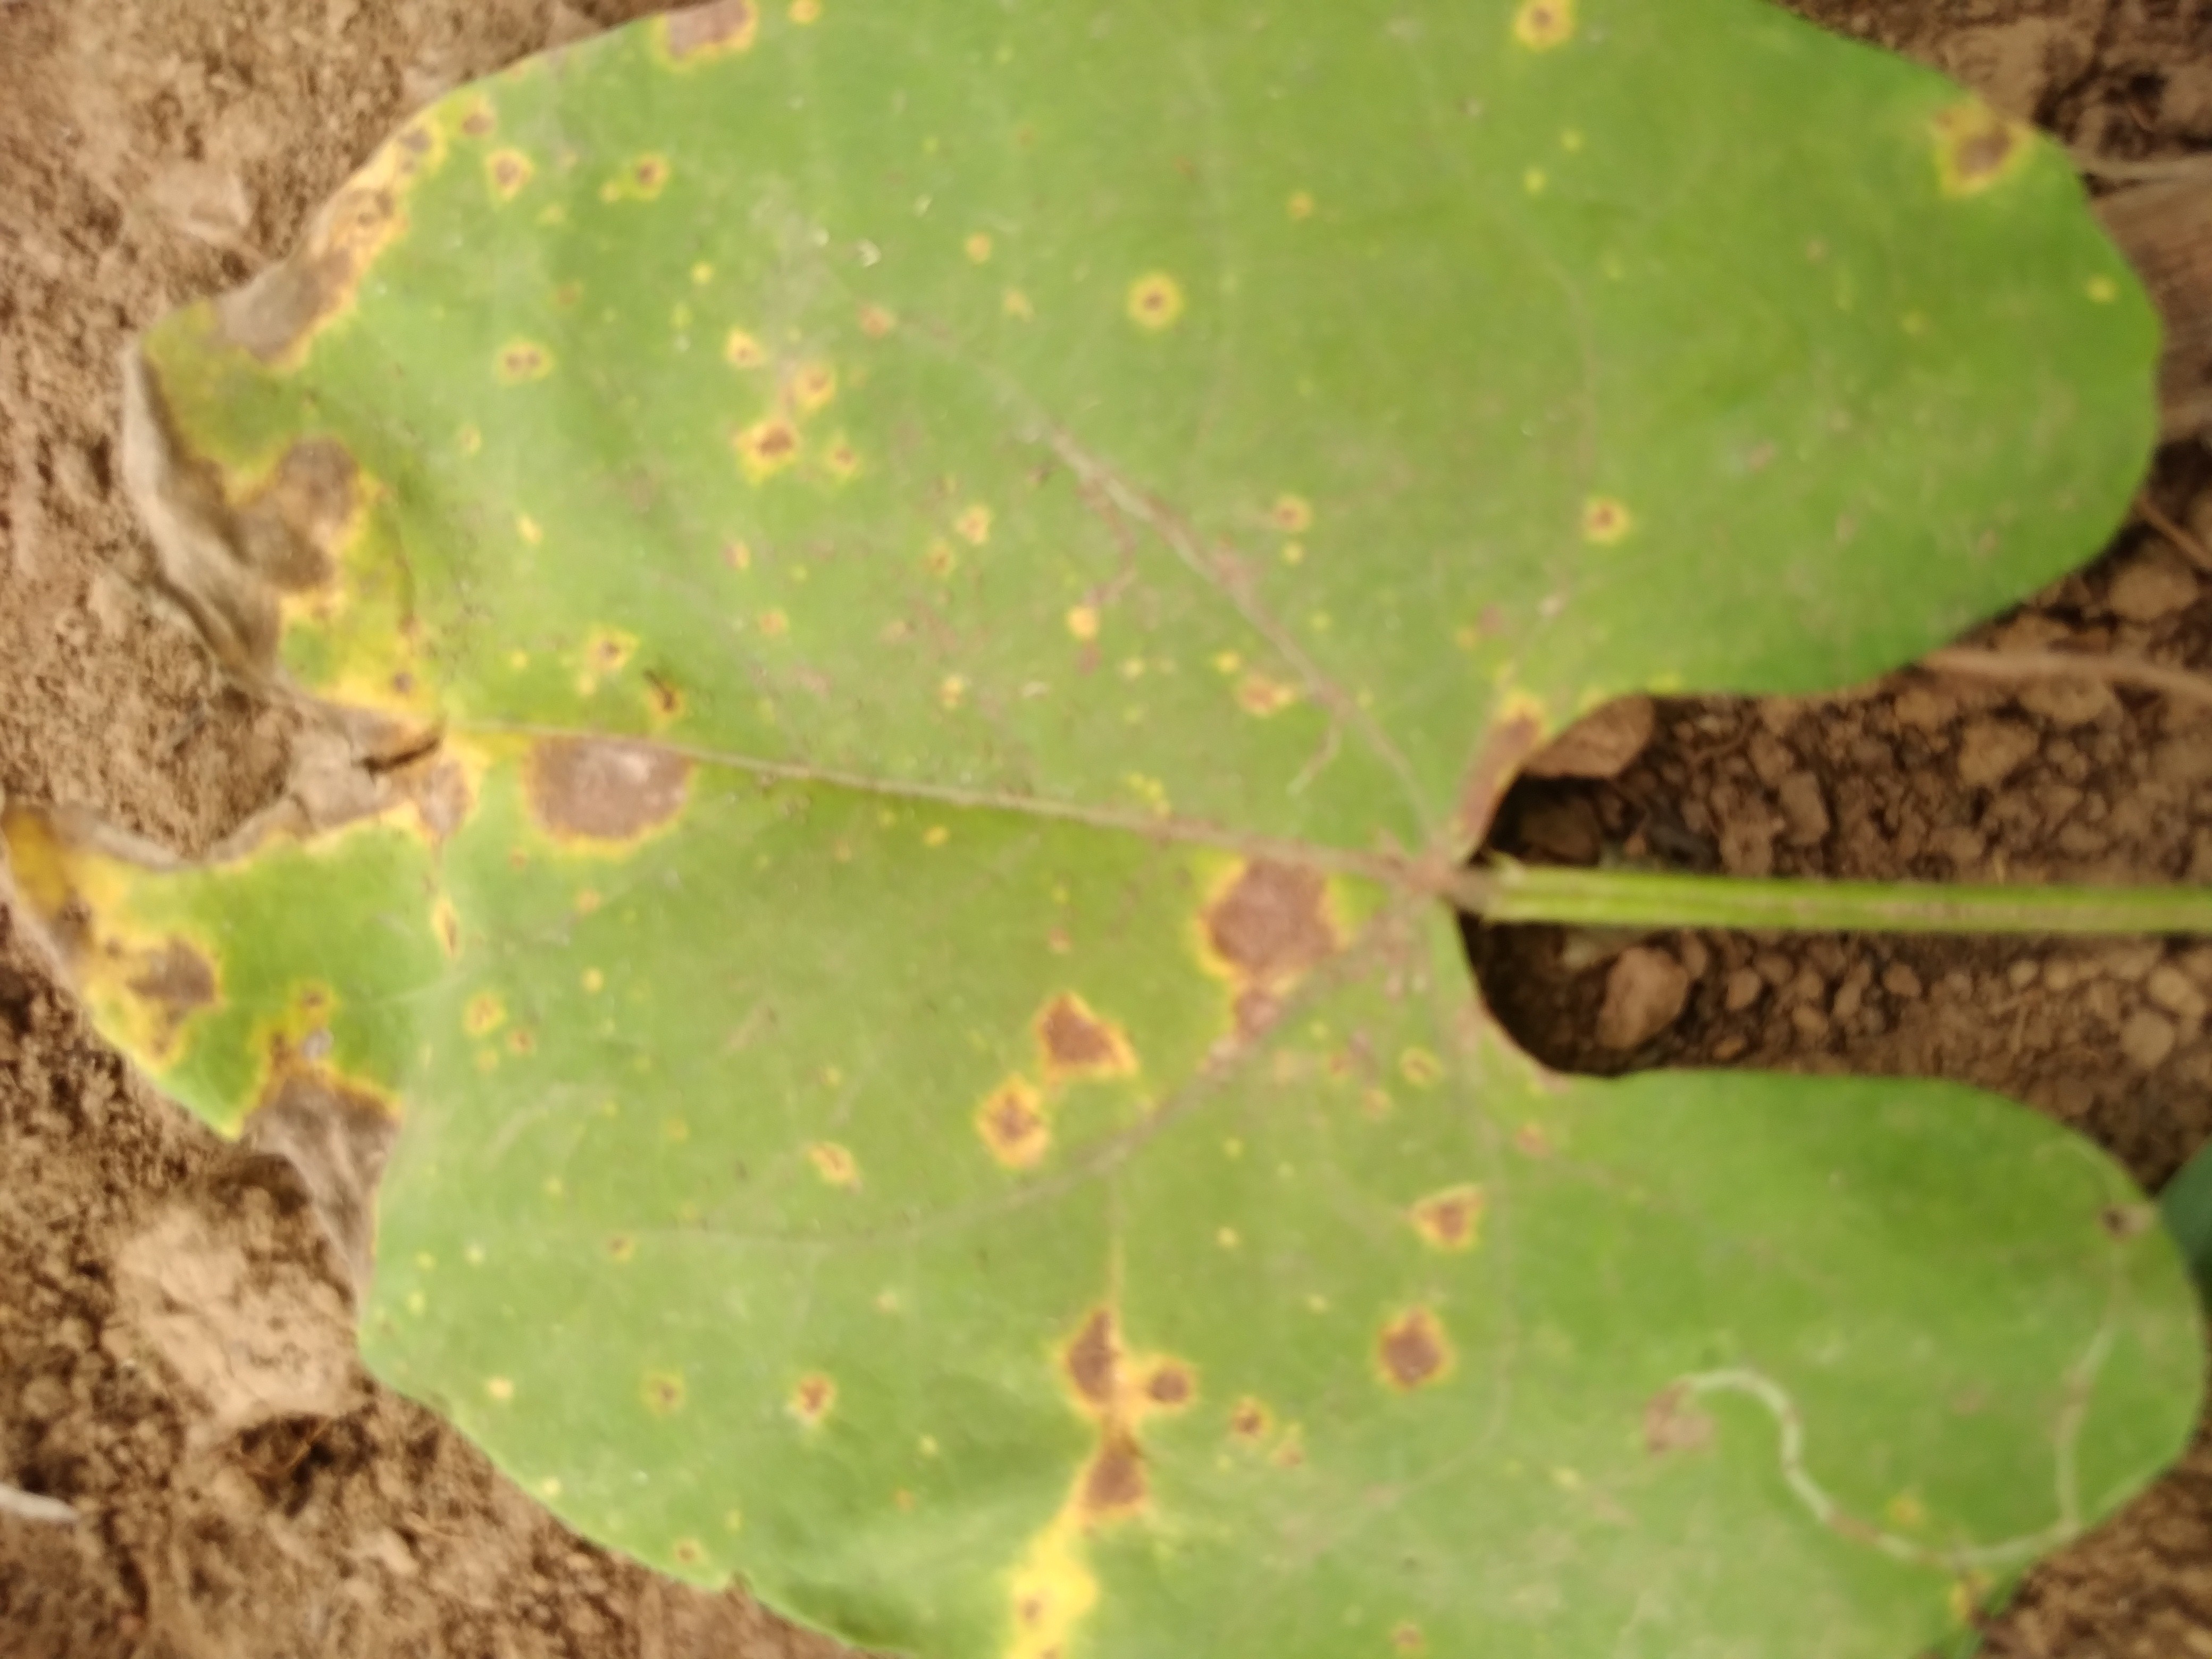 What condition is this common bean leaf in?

rust
